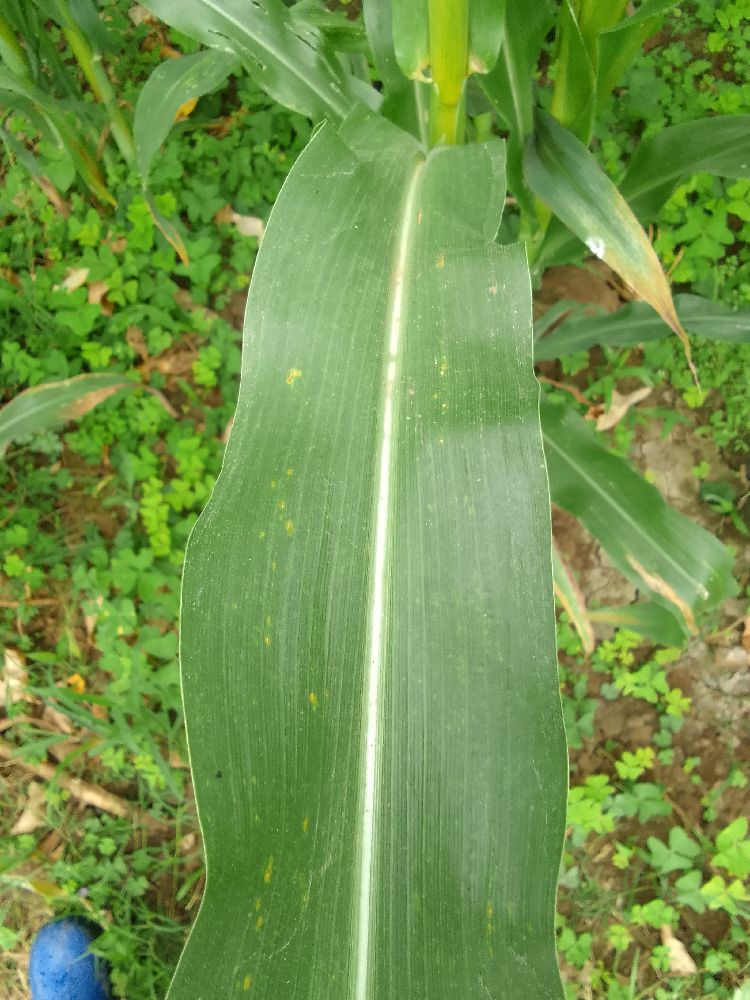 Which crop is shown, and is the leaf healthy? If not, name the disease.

maize, healthy
